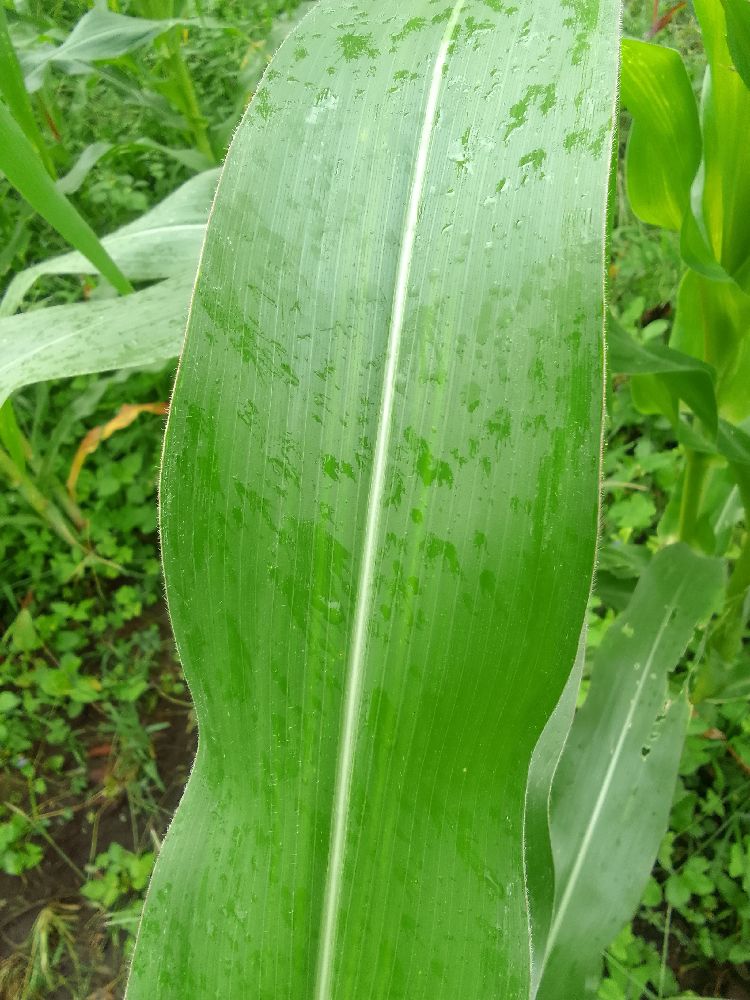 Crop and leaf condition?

maize, healthy
